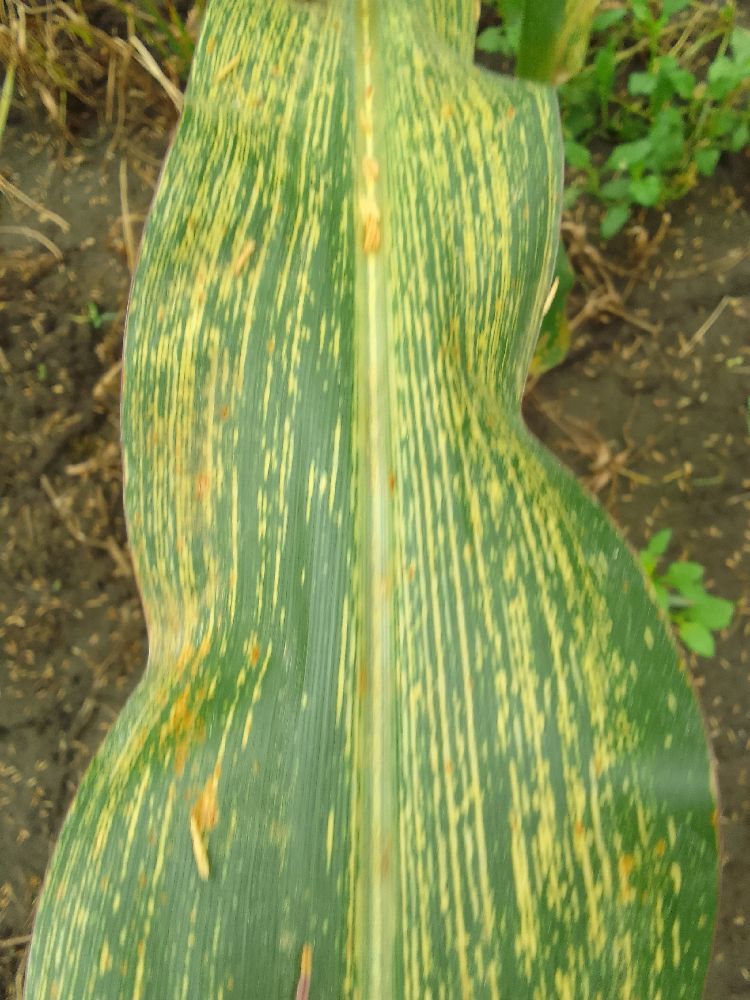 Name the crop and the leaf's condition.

maize, maize streak virus
